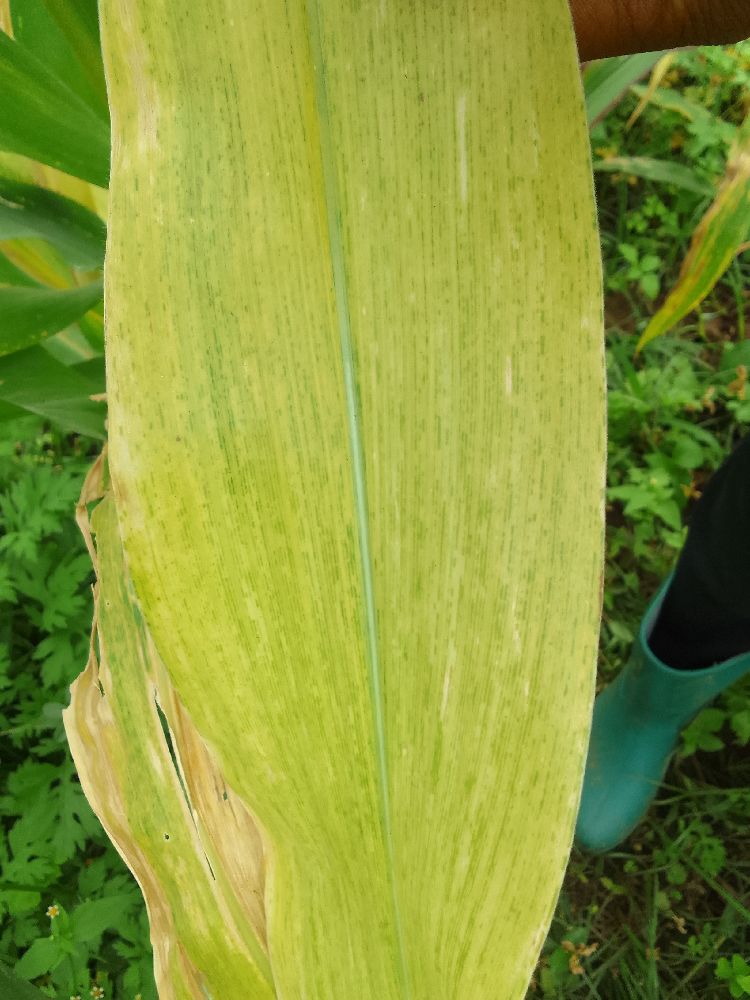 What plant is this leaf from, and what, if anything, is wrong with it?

maize, maize lethal necrosis
